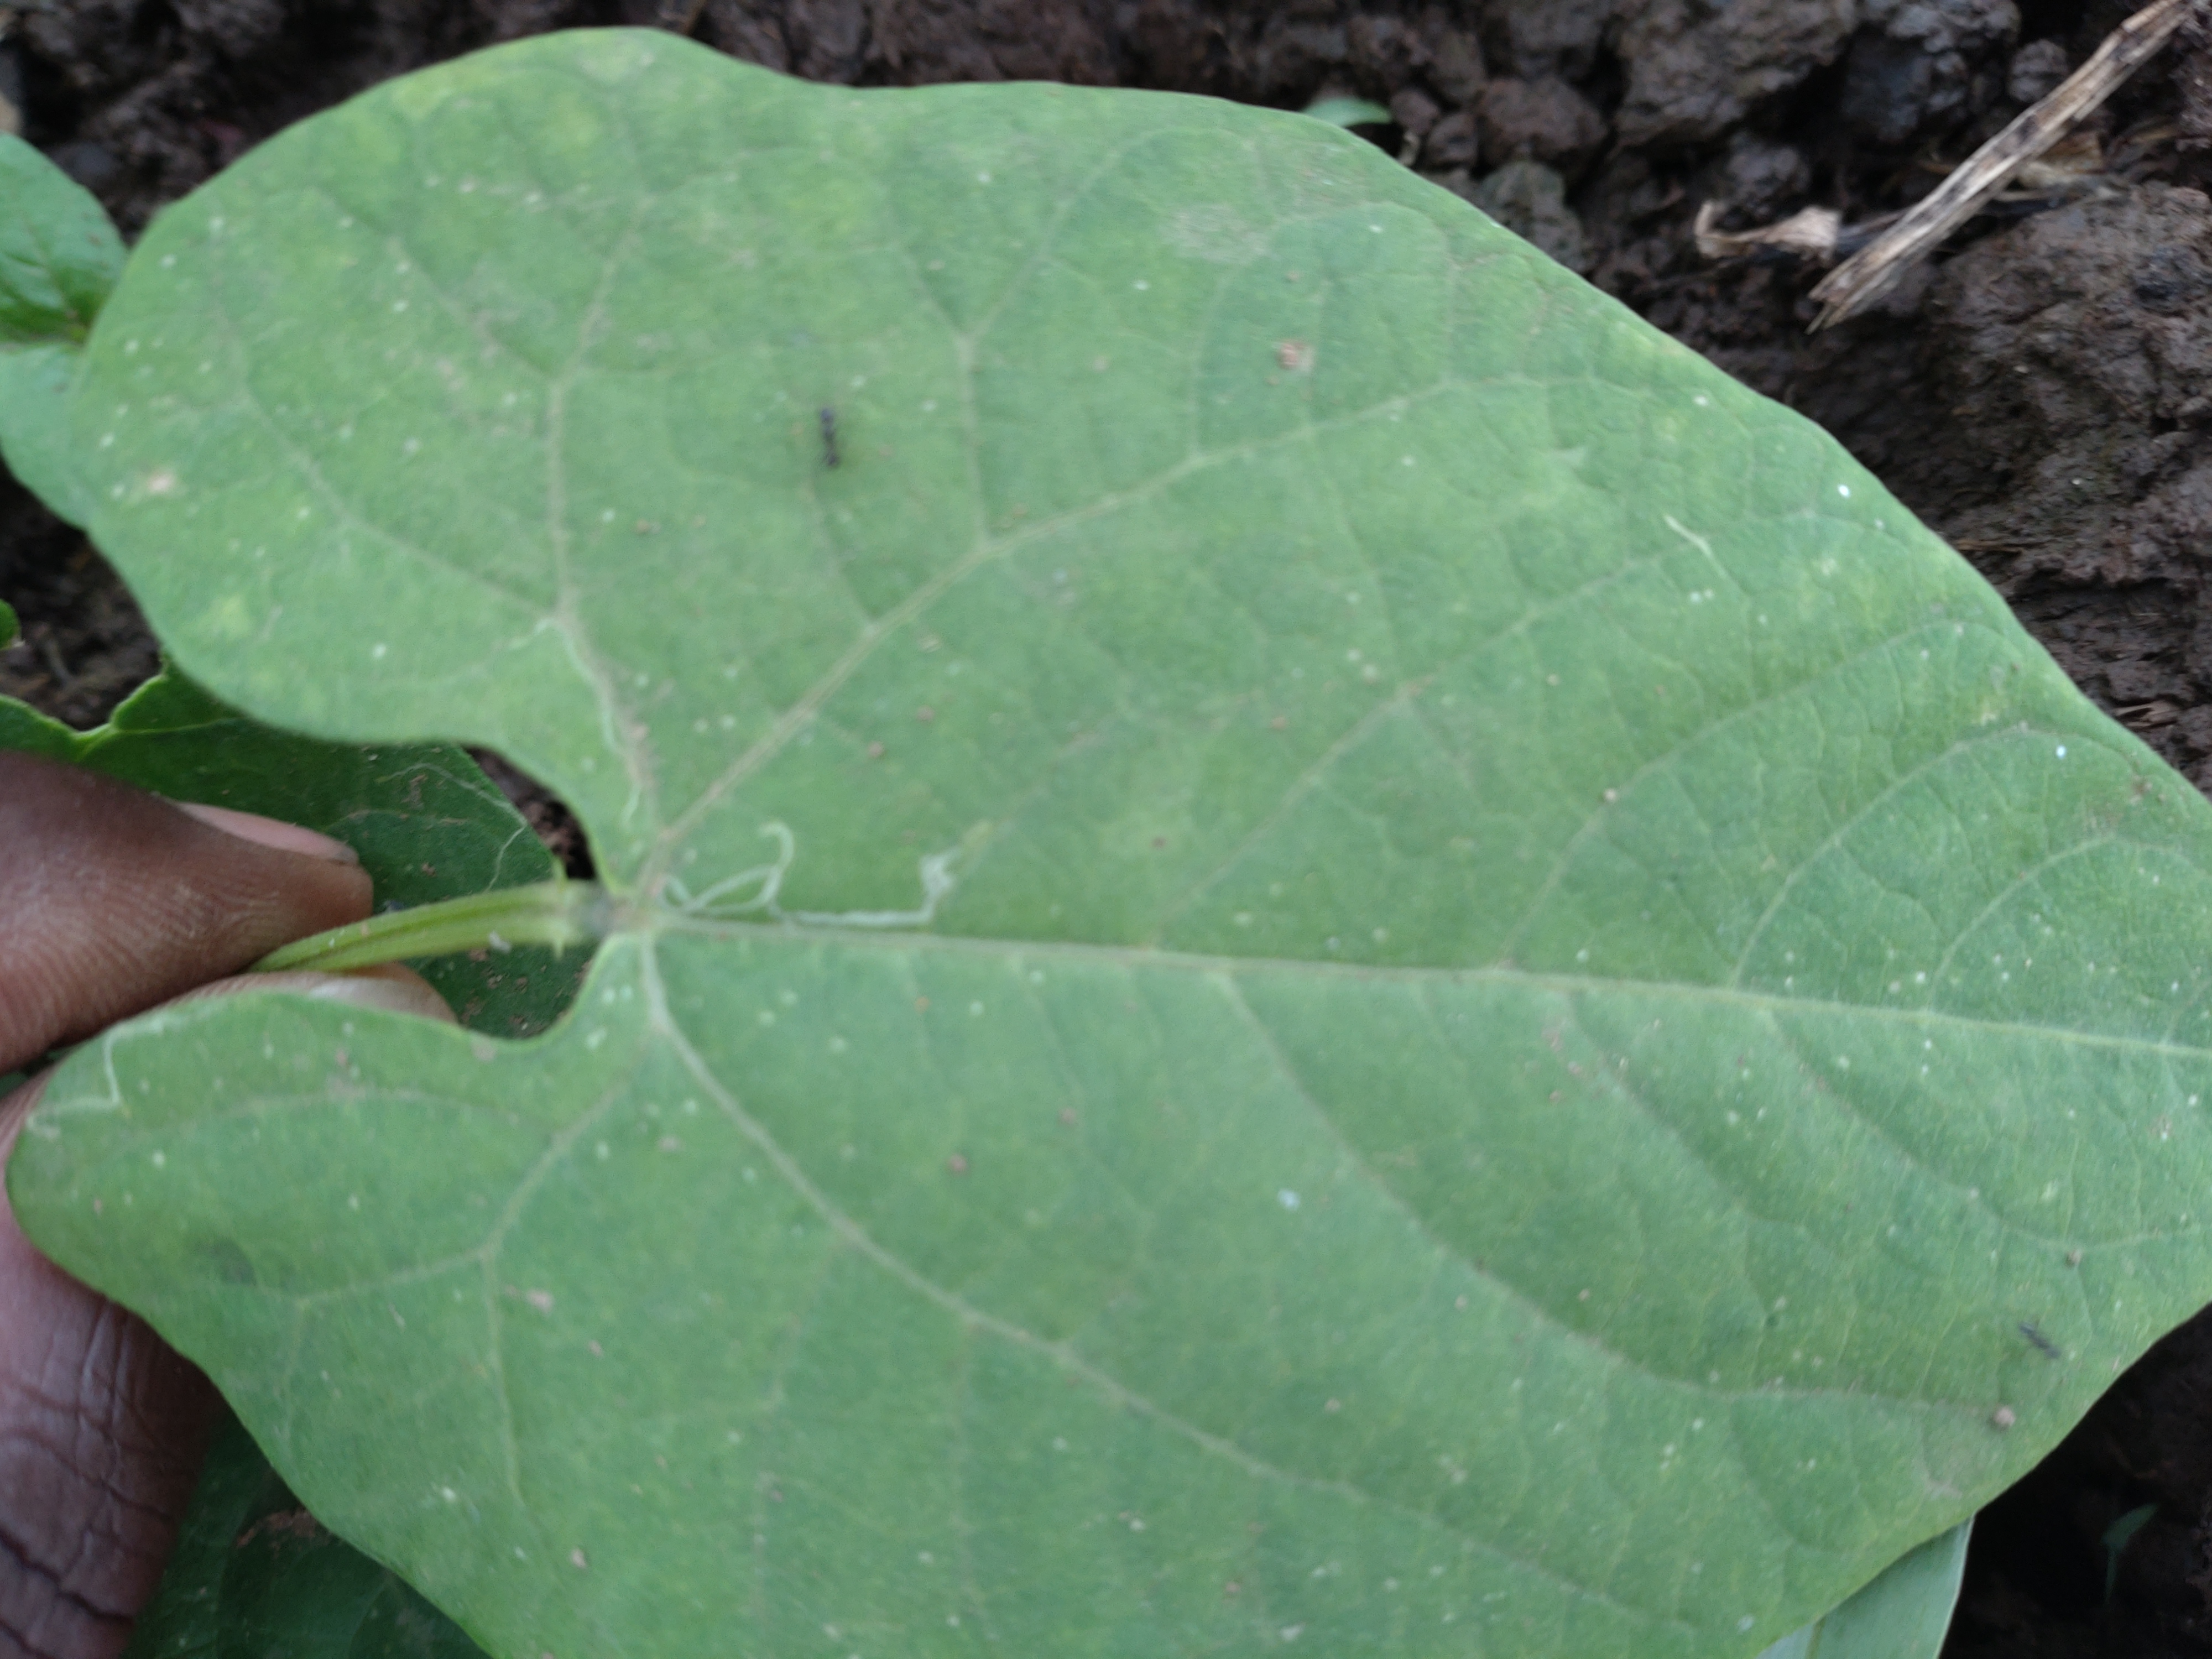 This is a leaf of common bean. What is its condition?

healthy
